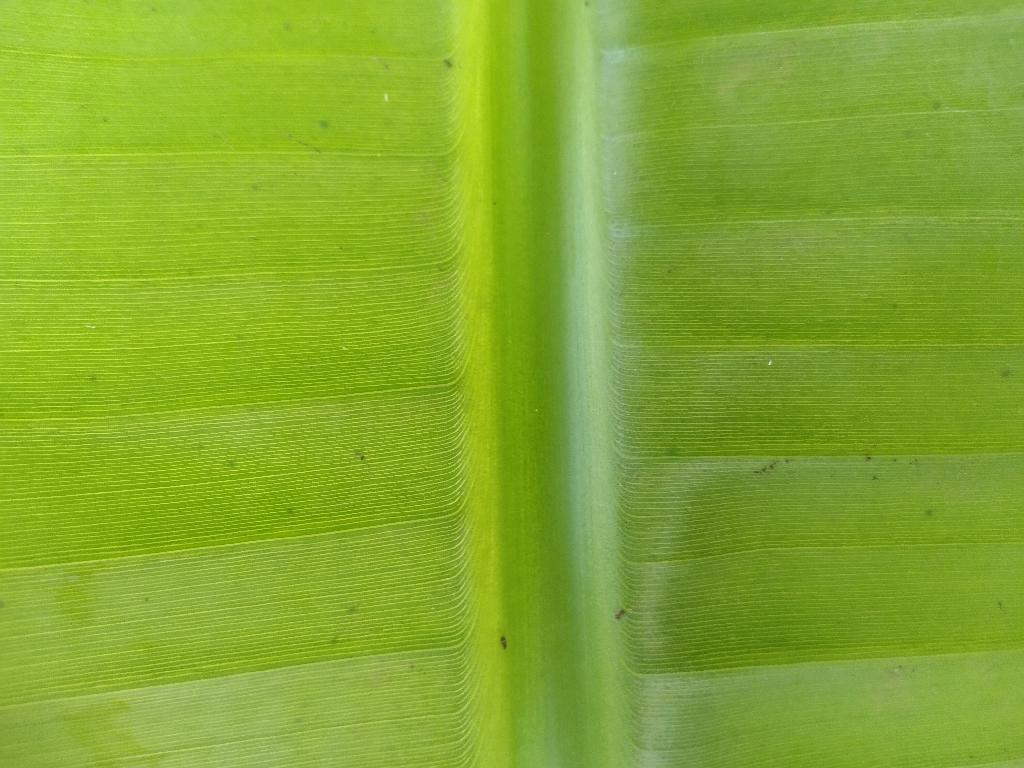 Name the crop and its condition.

banana, healthy
